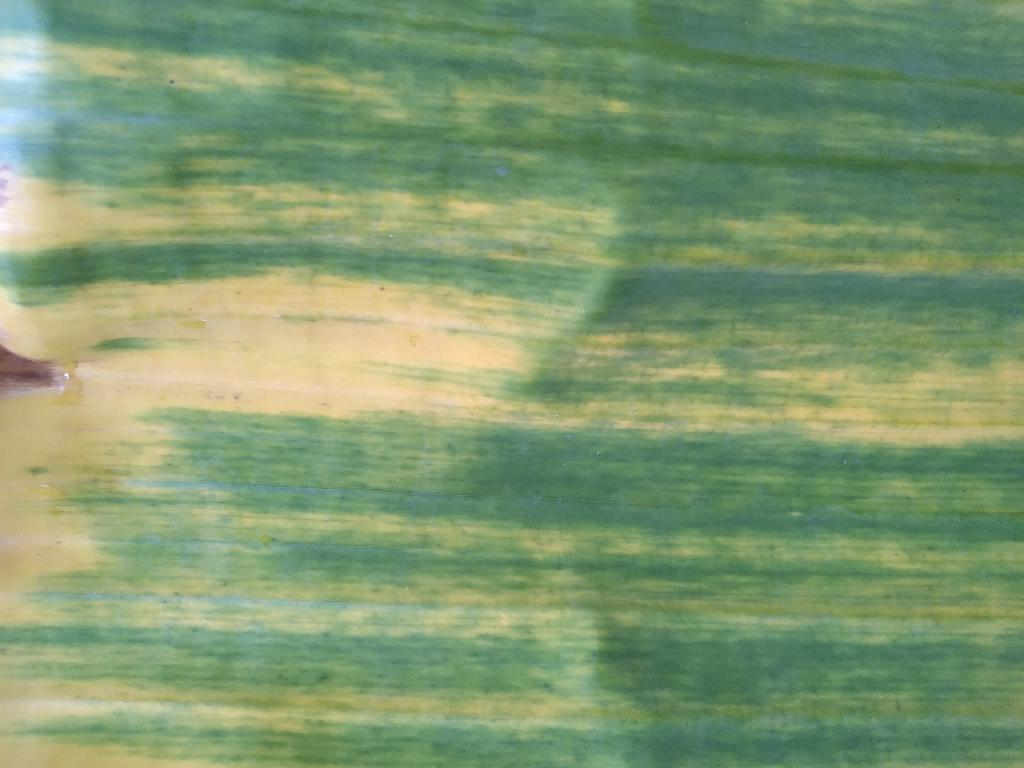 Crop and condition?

banana, fusarium wilt race 1
